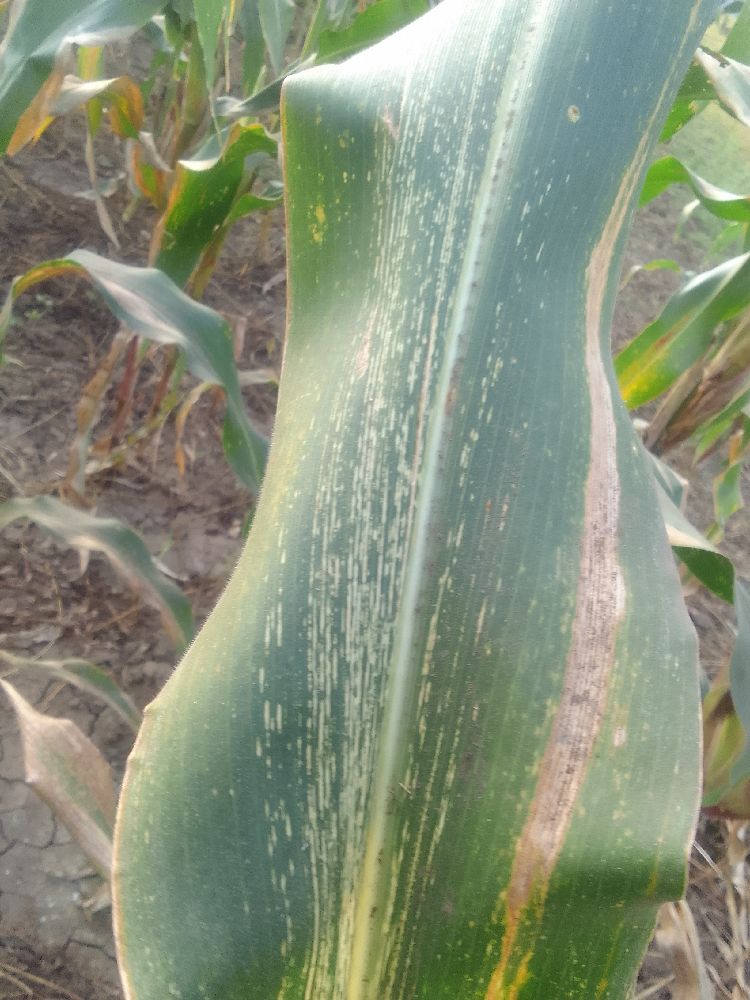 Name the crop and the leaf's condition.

maize, maize streak virus
